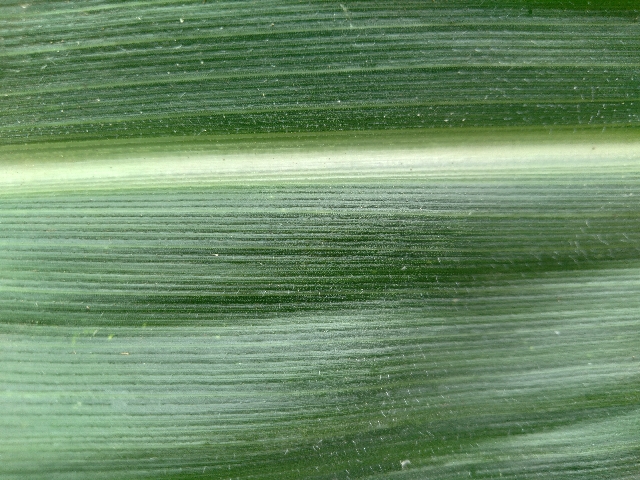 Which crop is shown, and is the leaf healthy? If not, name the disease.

maize, healthy
